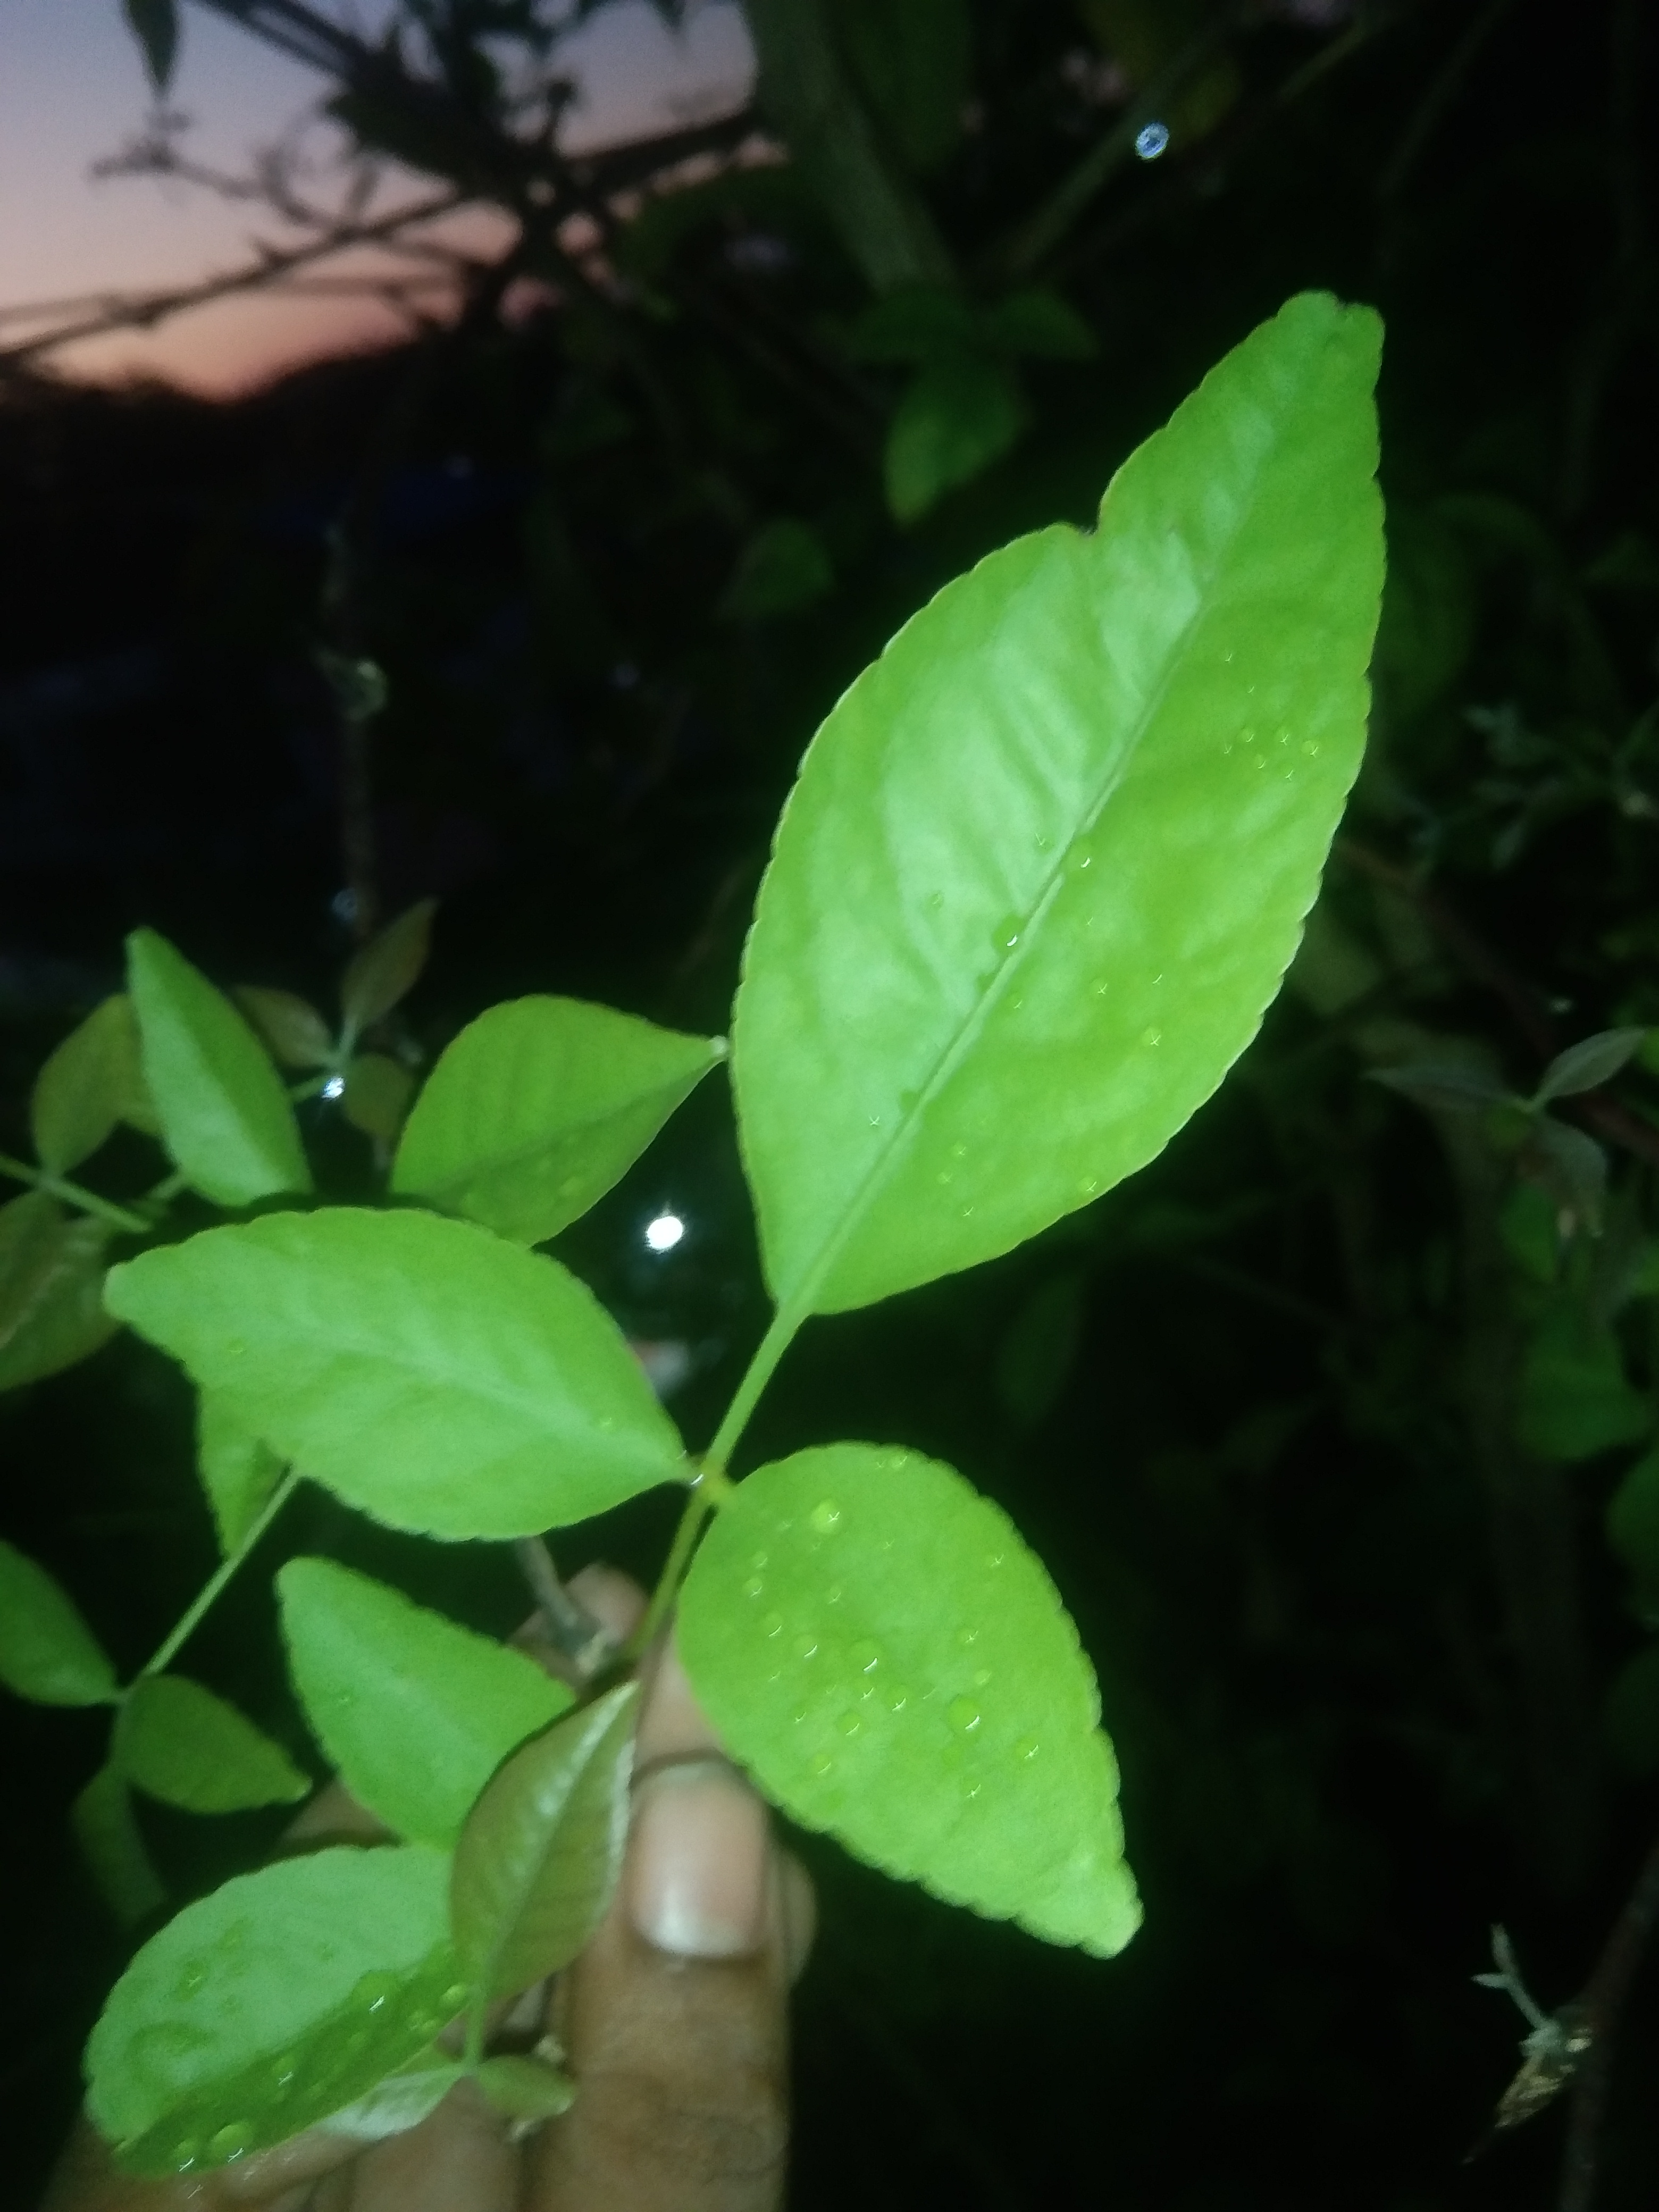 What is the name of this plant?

wood apple
